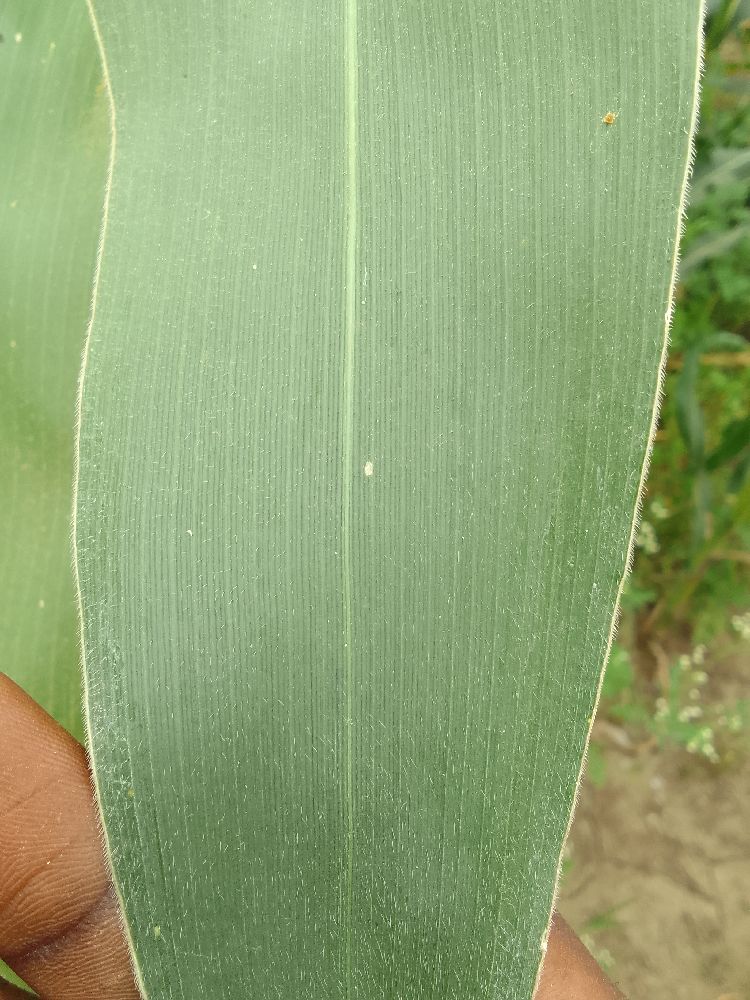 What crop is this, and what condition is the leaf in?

maize, healthy
